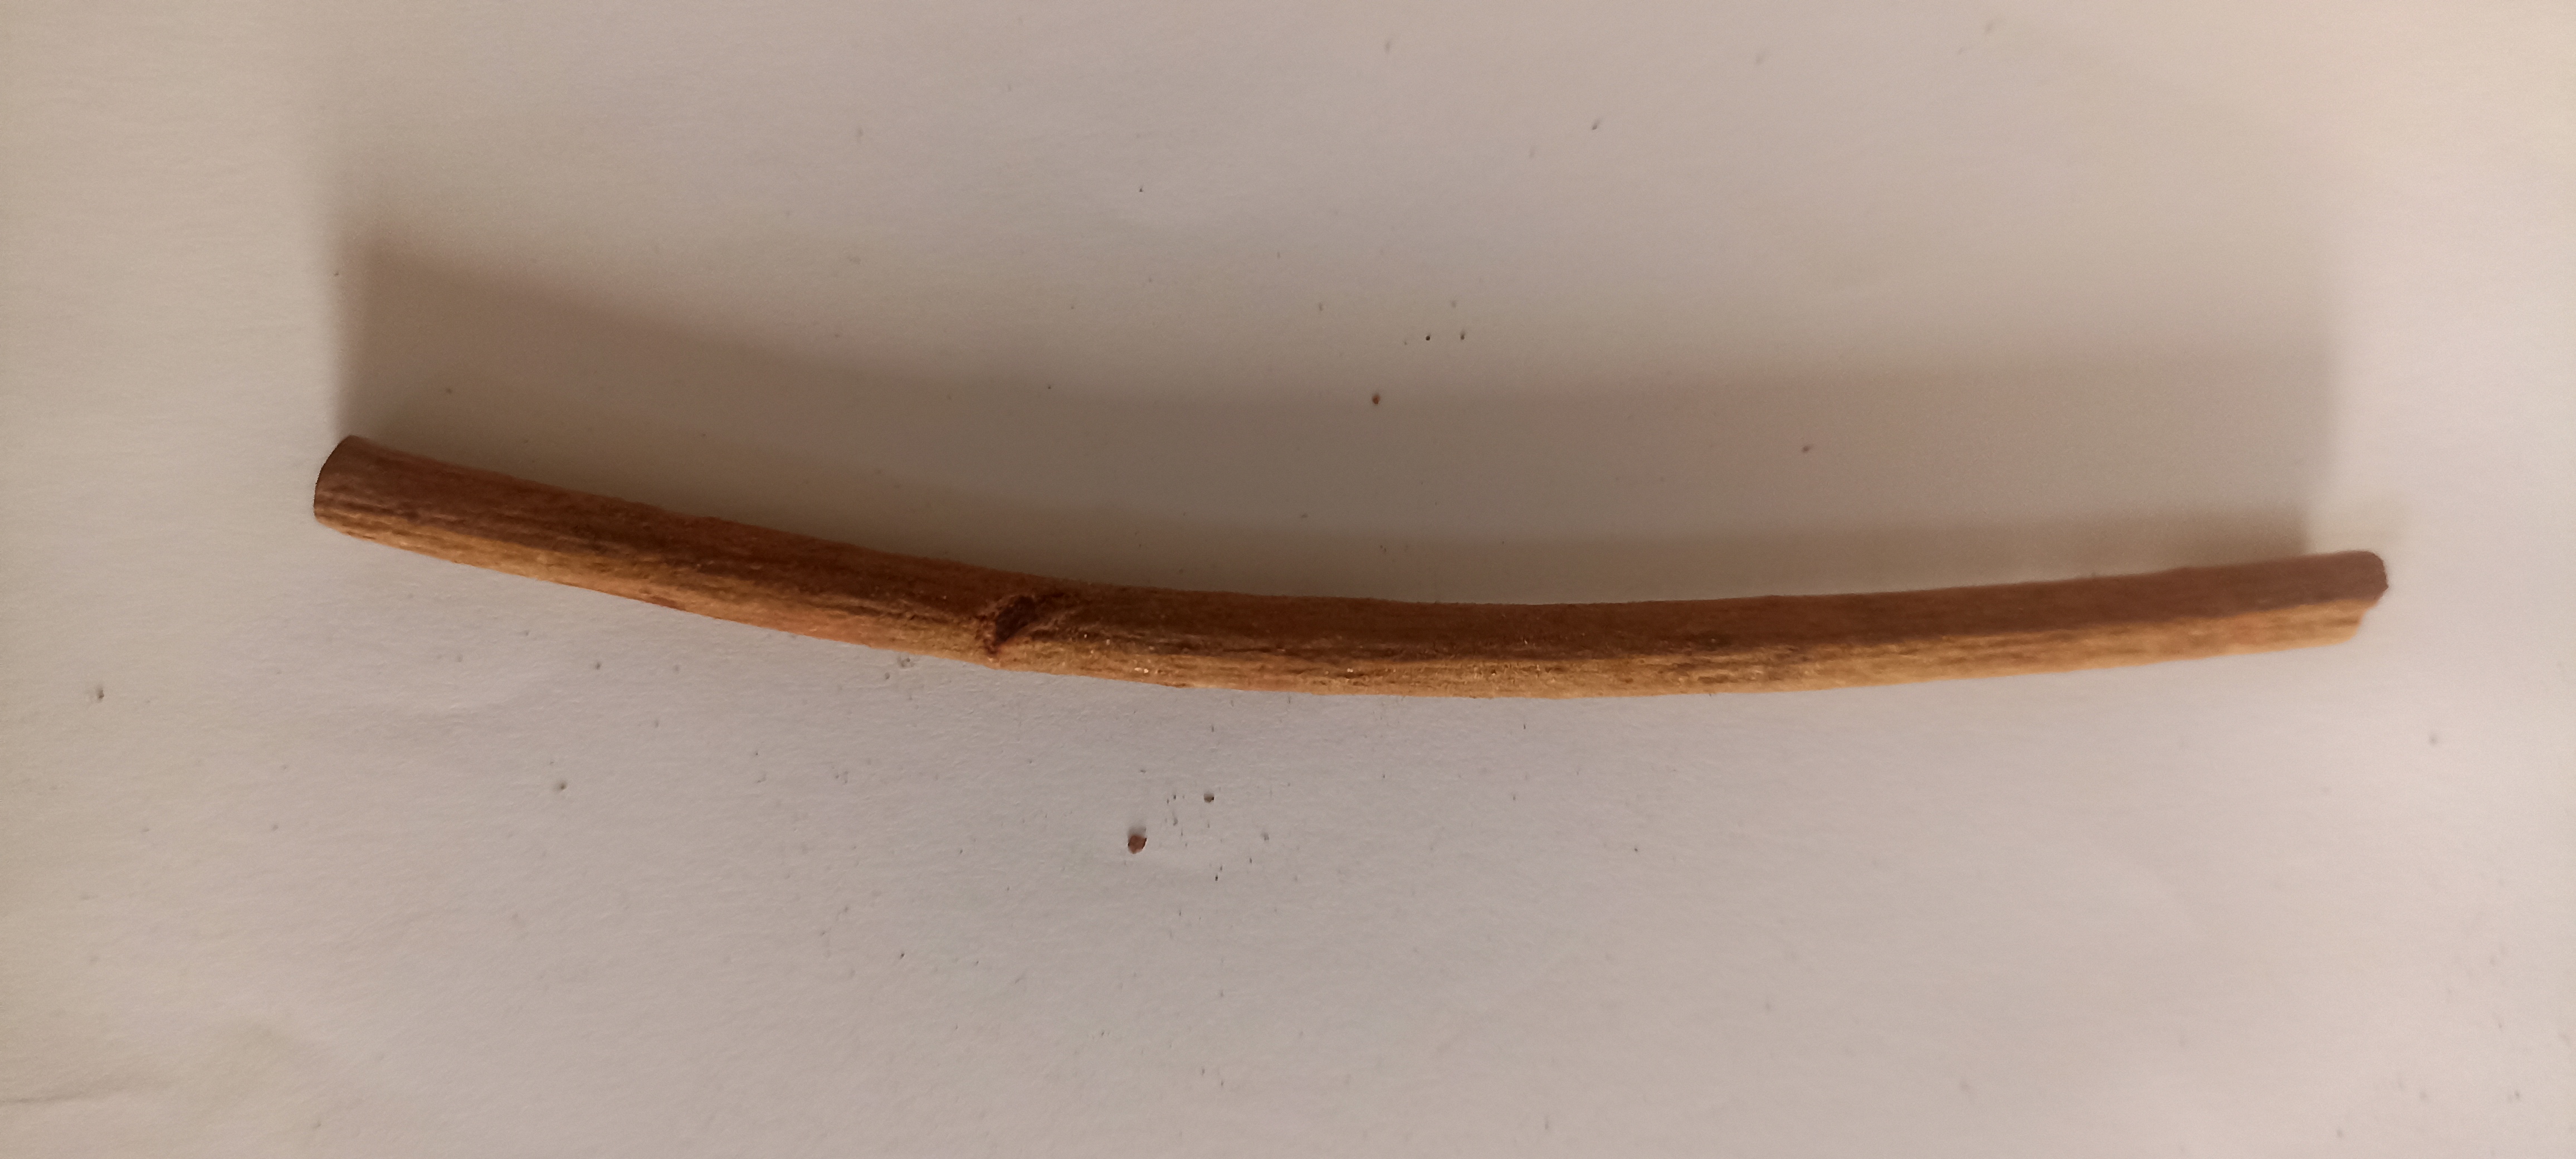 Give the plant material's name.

manjistha
